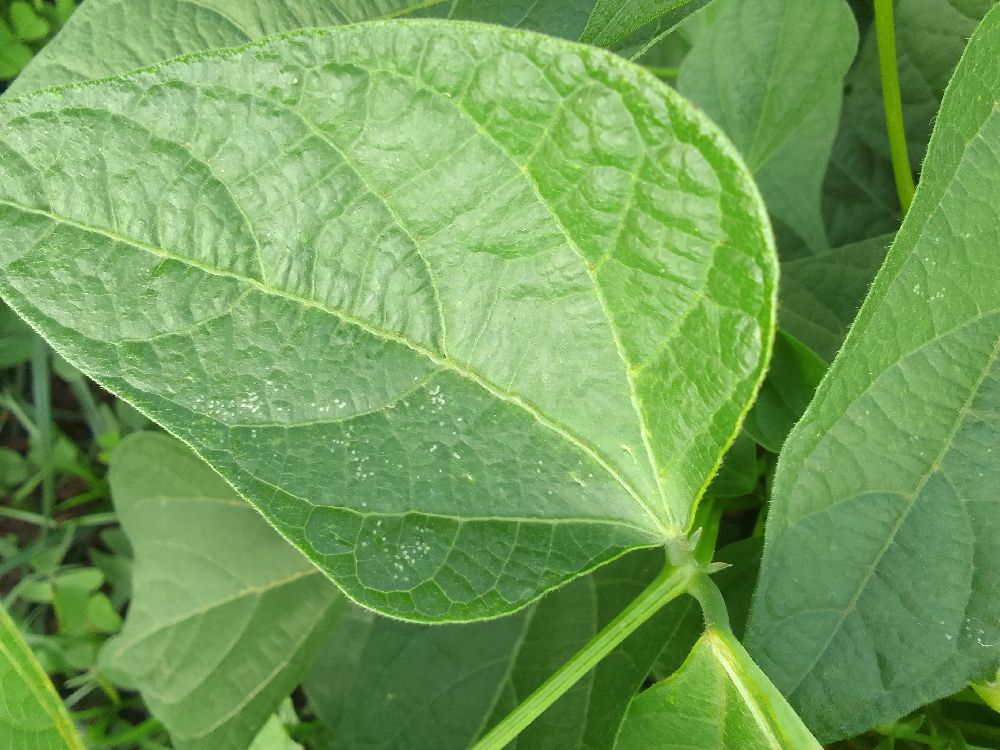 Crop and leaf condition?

common bean, healthy
